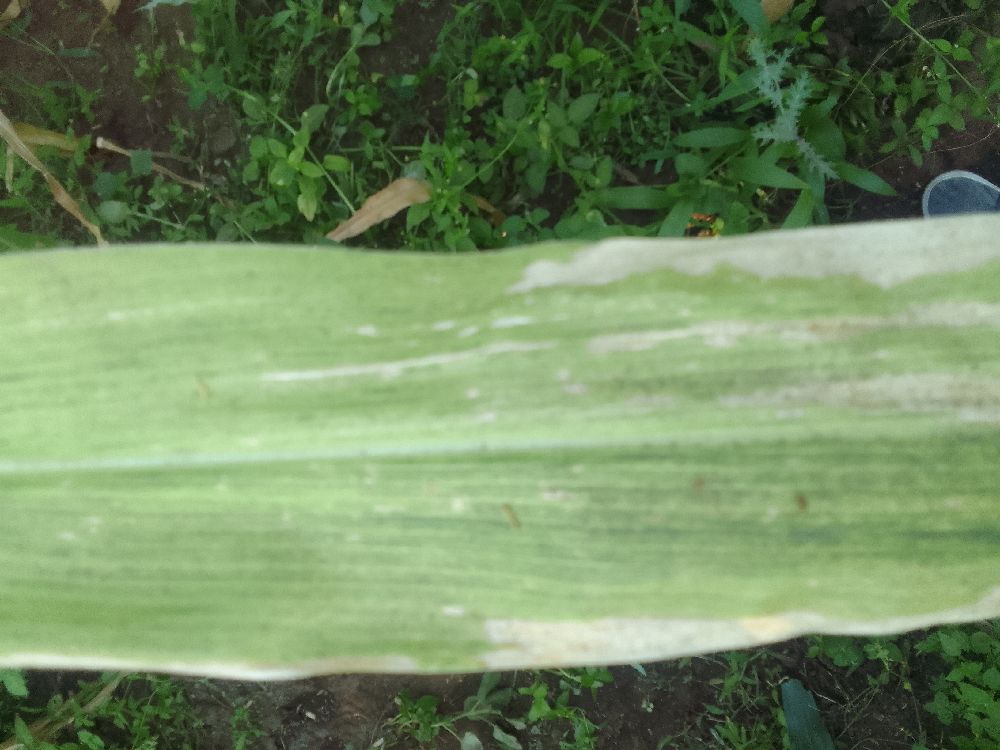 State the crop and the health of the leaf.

maize, maize lethal necrosis
